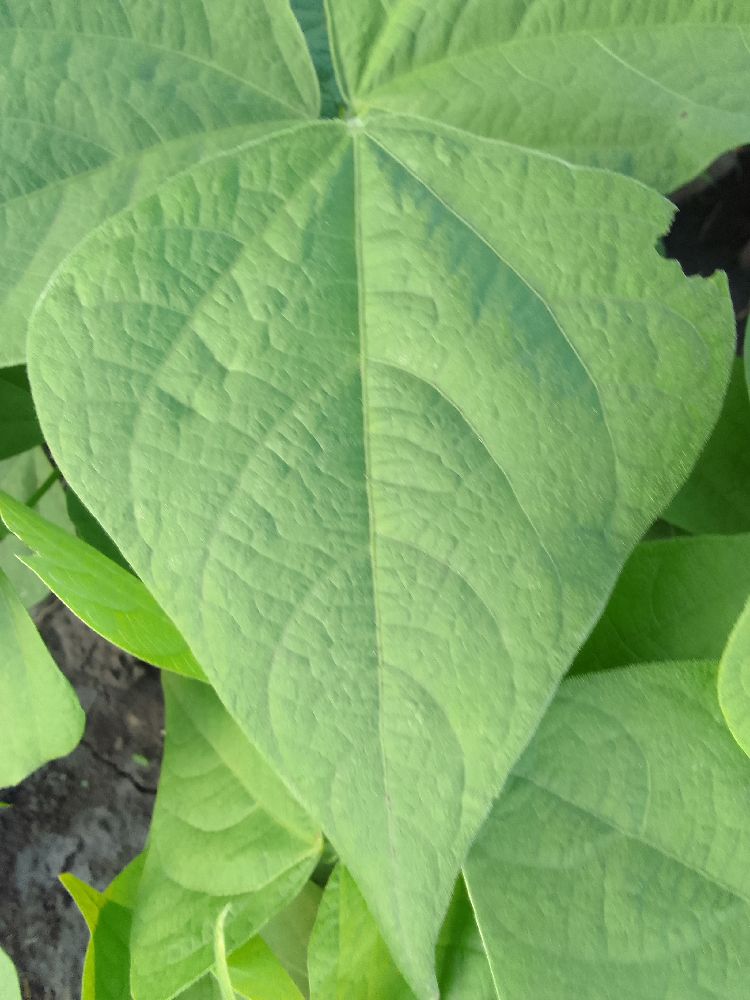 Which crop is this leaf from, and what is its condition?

common bean, healthy
